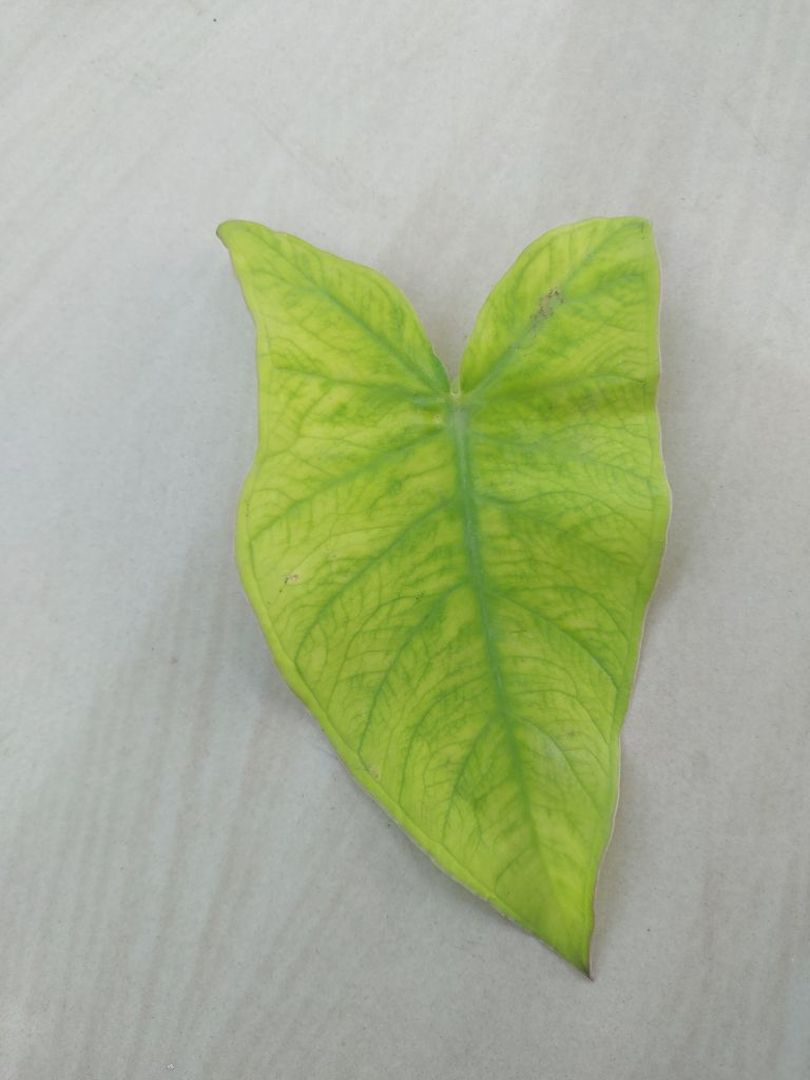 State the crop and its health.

taro, mosaic
